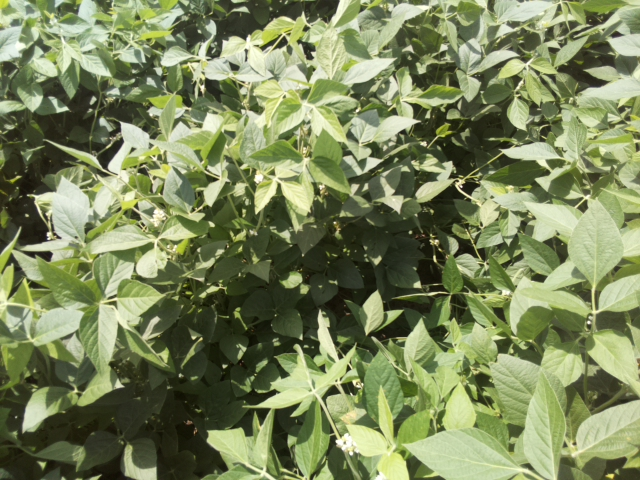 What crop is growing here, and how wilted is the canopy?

soybean, leaves with no wilting
